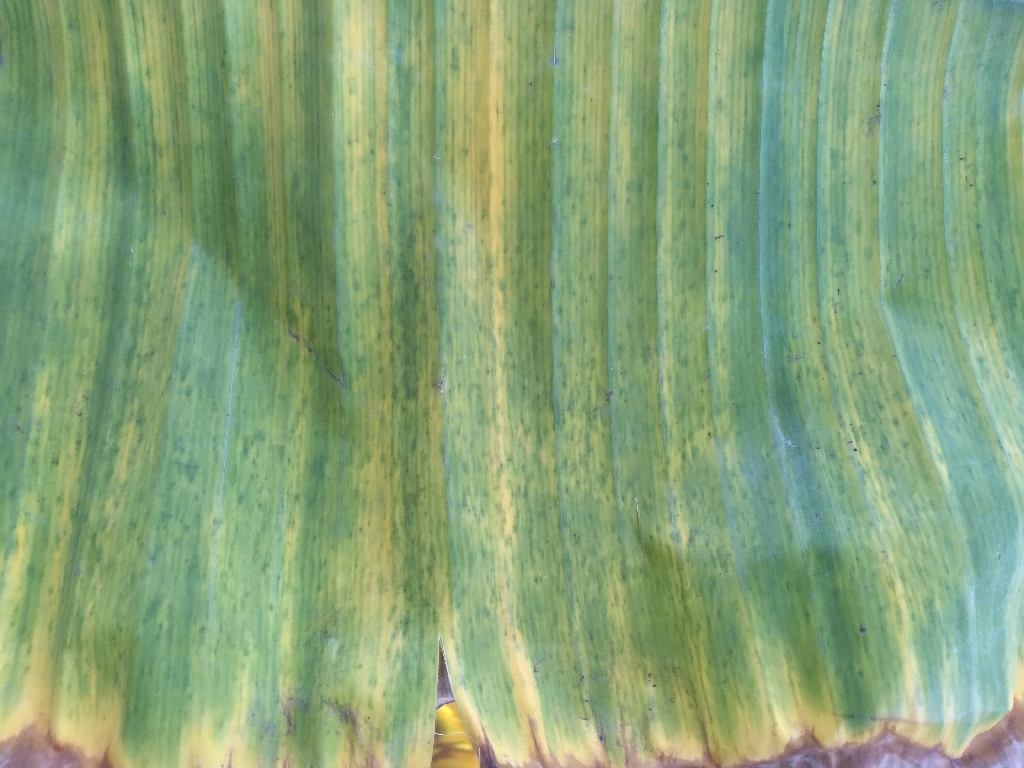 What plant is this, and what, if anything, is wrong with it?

banana, fusarium wilt race 1
